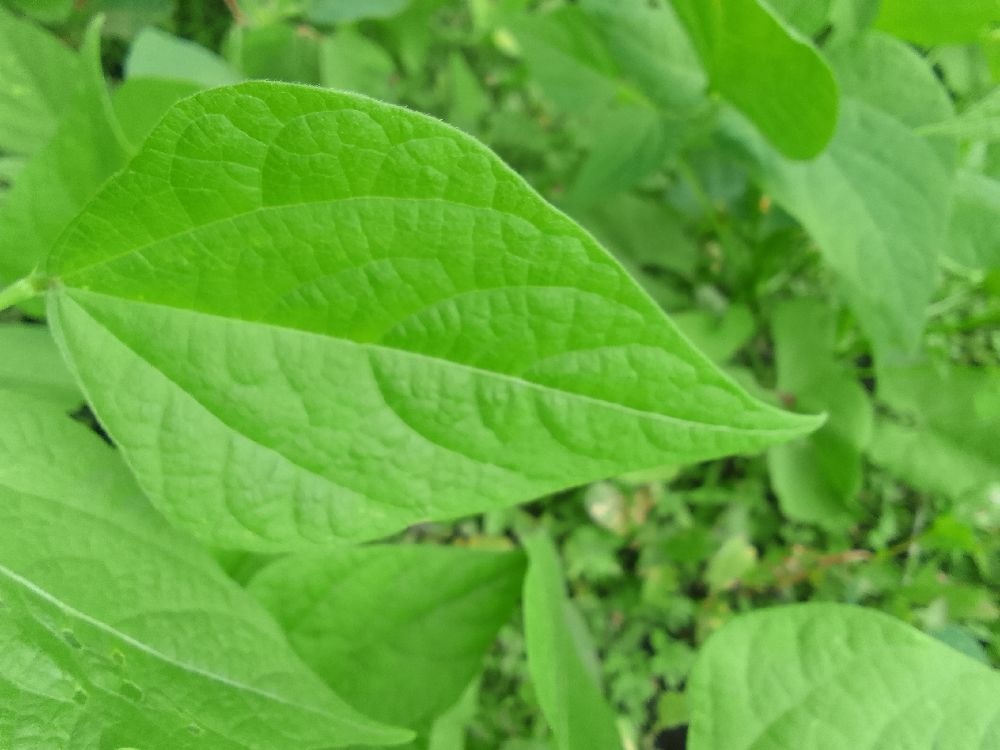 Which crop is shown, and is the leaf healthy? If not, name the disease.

common bean, healthy
